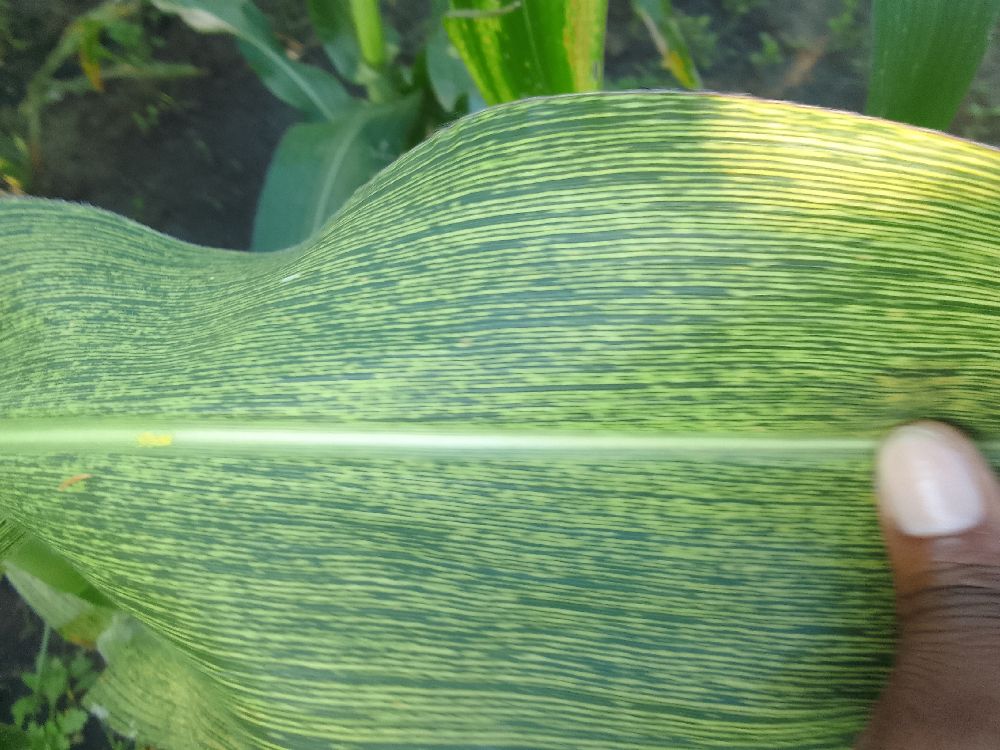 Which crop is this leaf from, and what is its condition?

maize, maize streak virus
